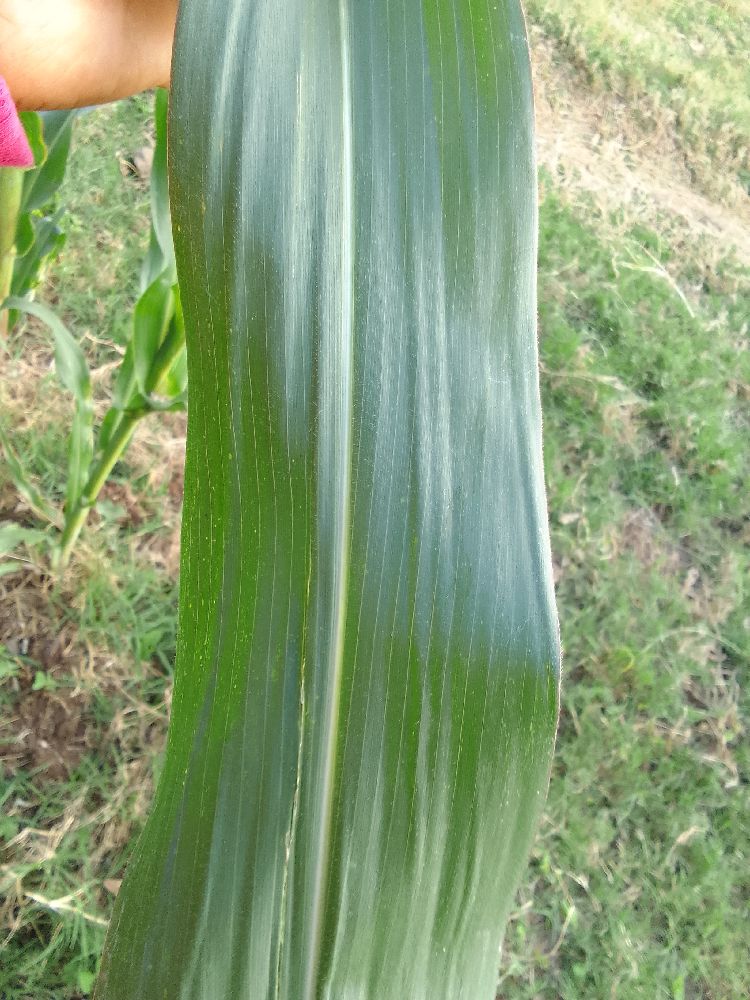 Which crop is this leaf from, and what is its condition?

maize, healthy
